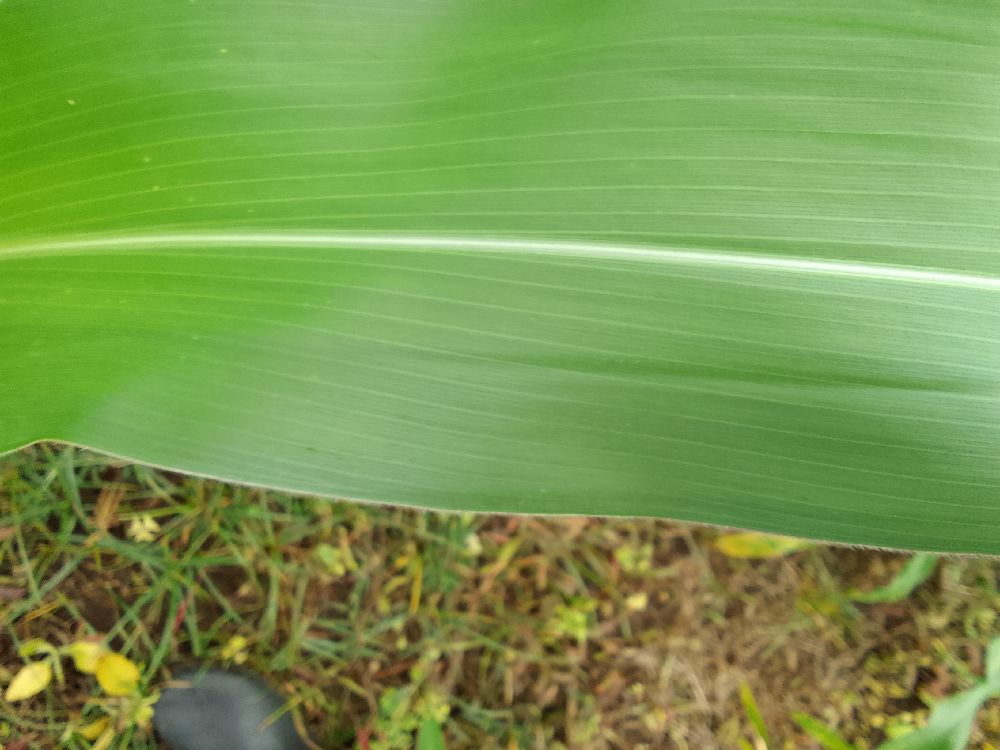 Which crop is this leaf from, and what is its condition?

maize, healthy
